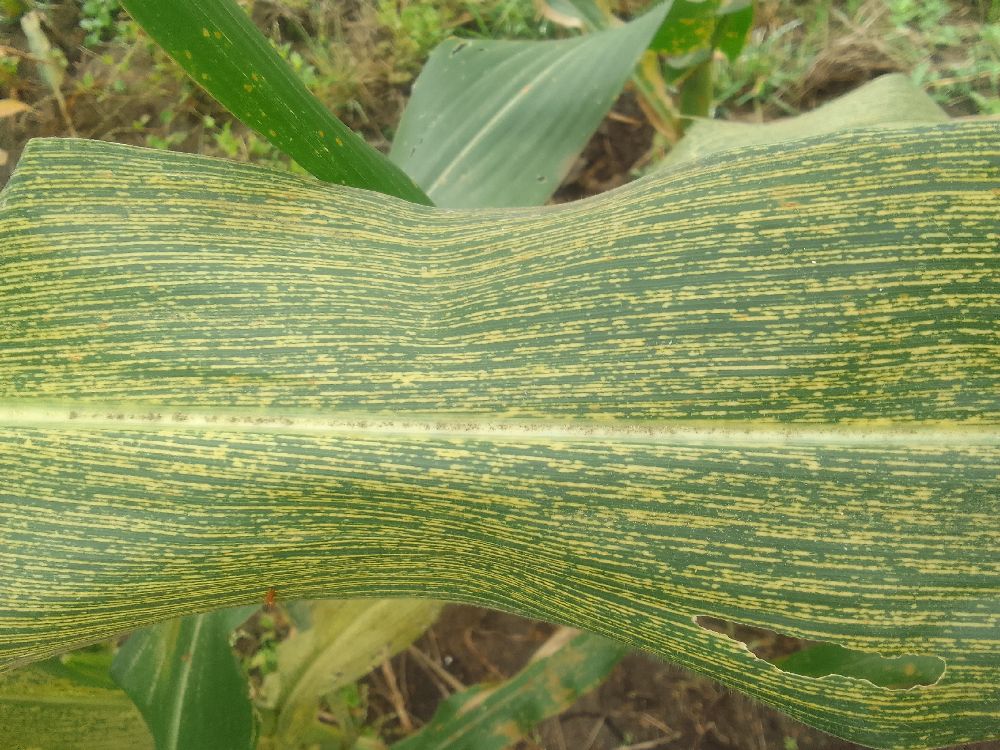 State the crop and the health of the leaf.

maize, maize streak virus
